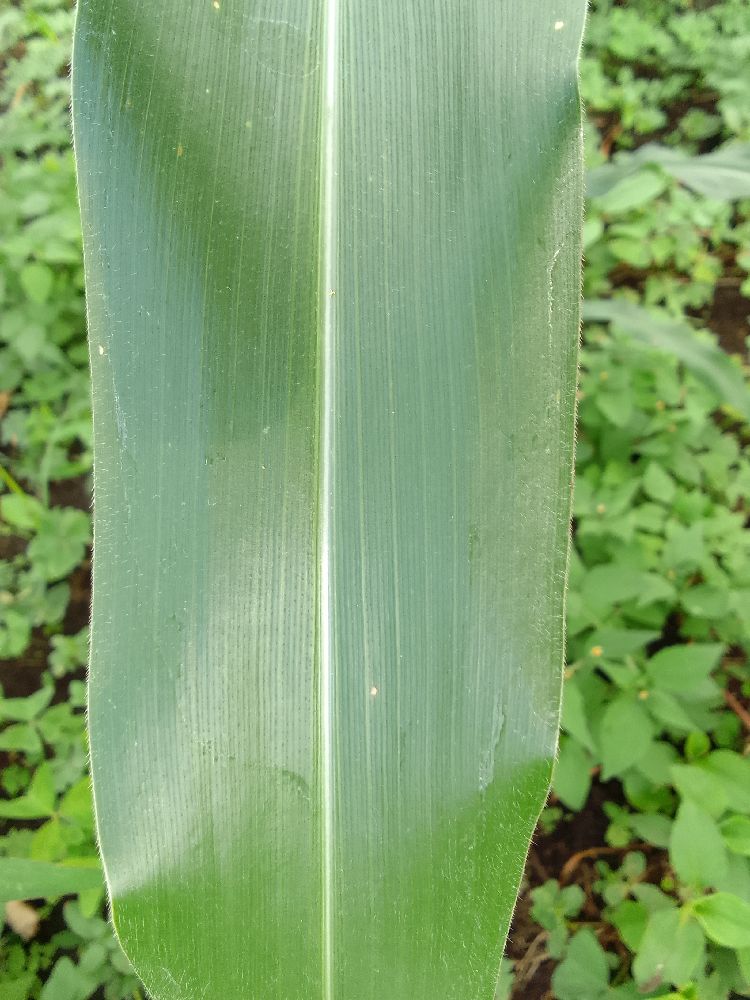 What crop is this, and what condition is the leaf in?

maize, healthy
